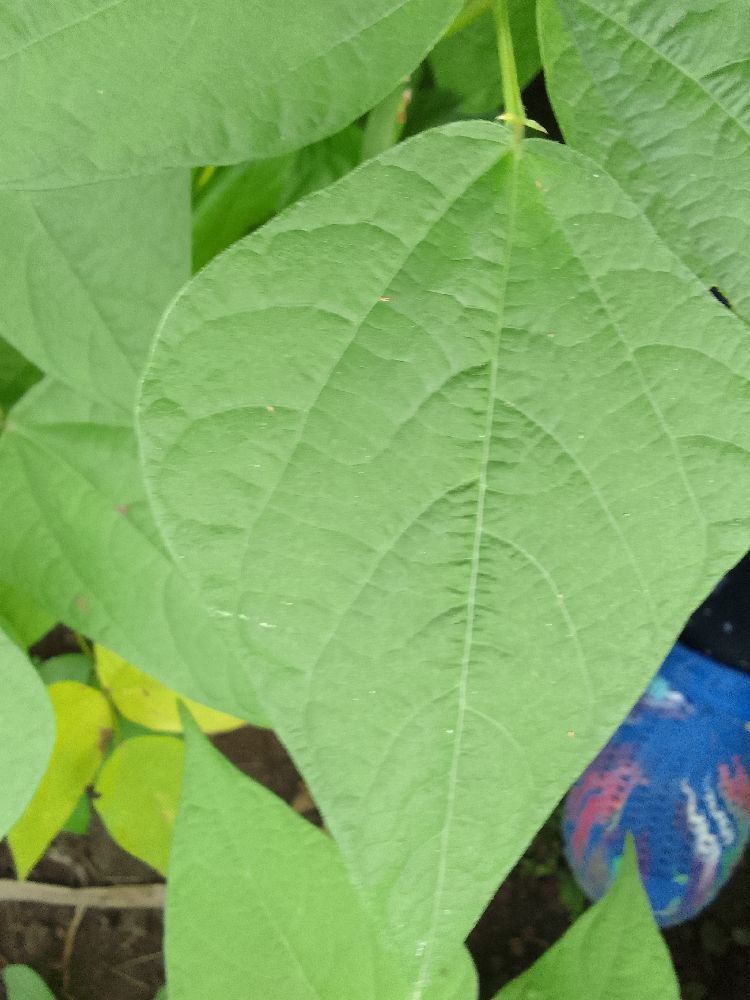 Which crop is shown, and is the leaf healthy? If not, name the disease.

common bean, healthy
